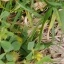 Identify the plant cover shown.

unstructured weed
